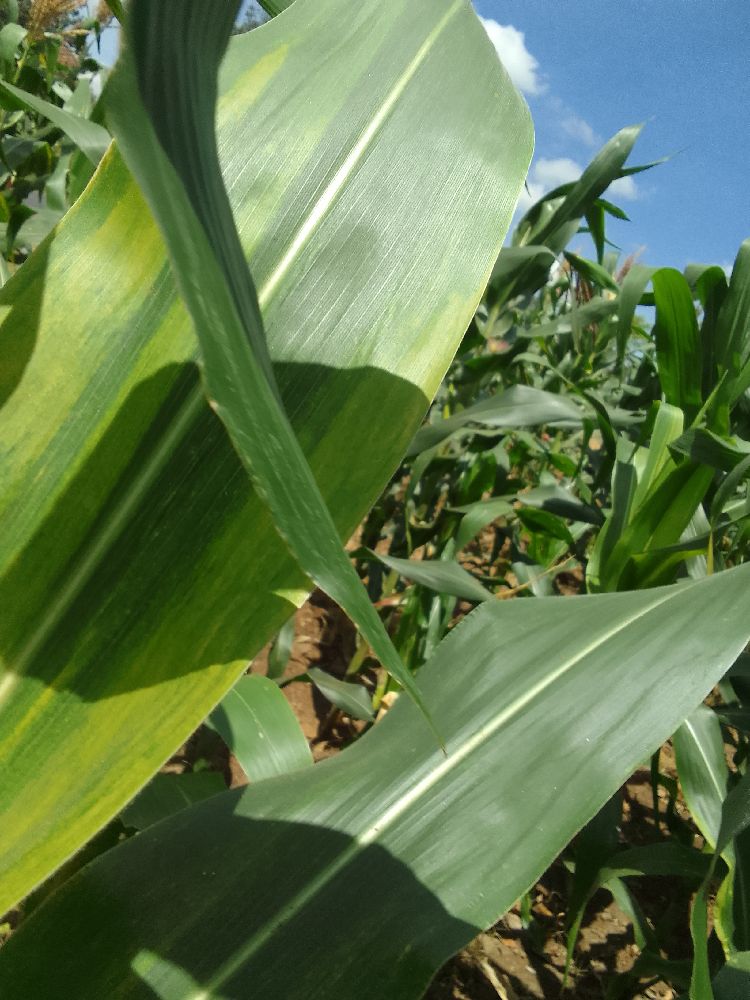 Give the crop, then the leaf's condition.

maize, maize lethal necrosis
